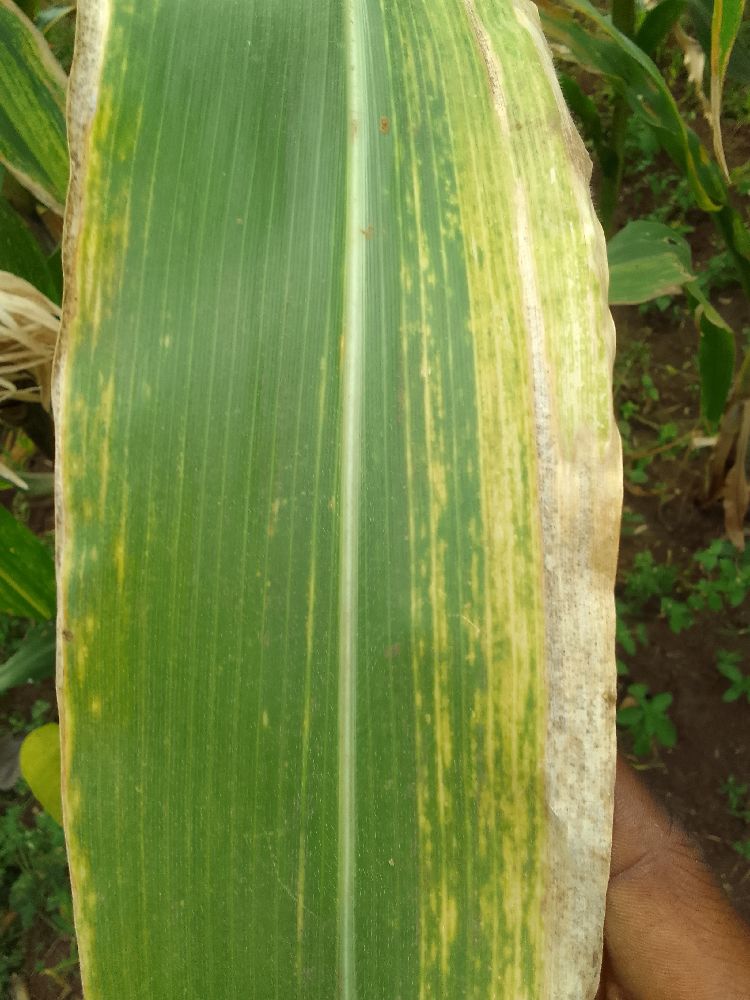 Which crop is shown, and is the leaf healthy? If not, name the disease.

maize, maize lethal necrosis
